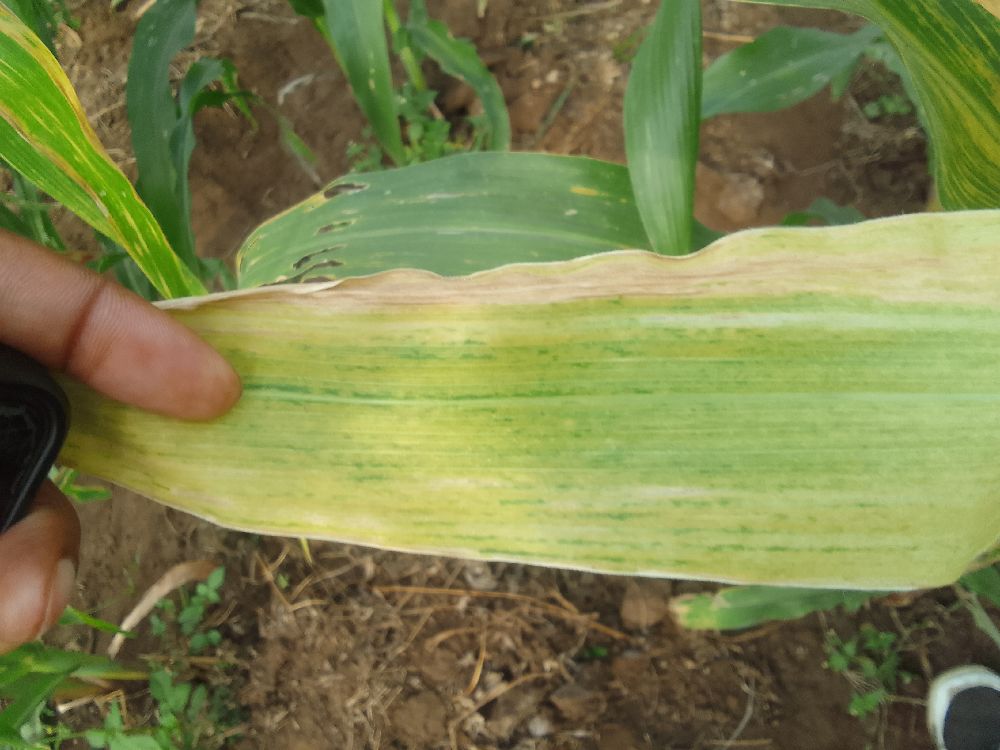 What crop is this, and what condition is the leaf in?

maize, maize lethal necrosis
